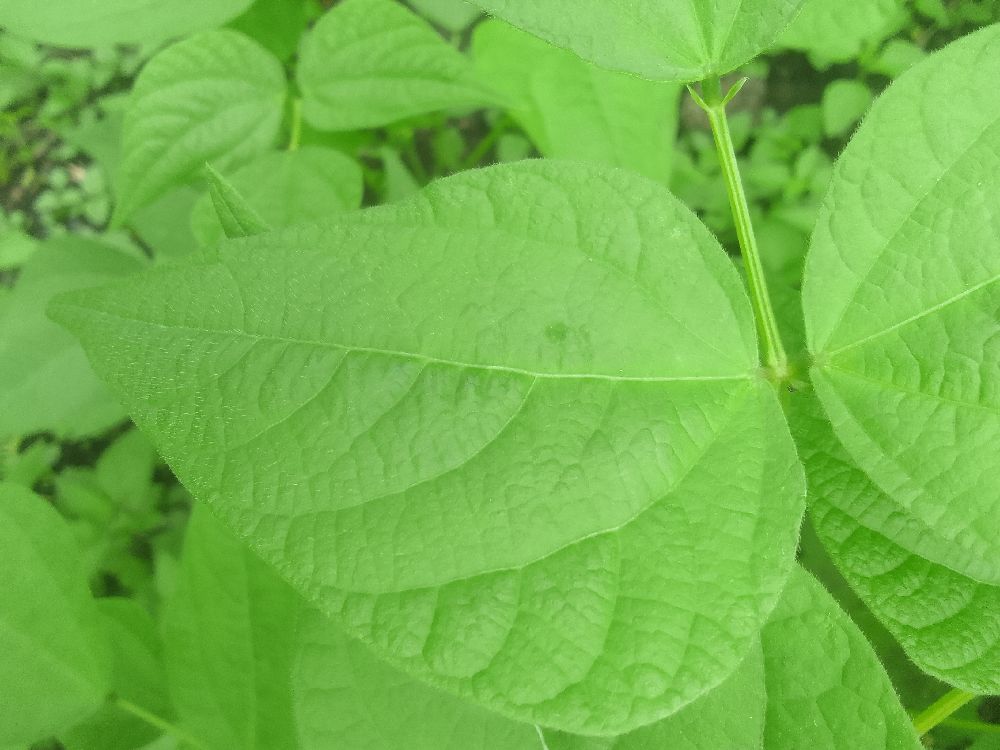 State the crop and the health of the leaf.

common bean, healthy
